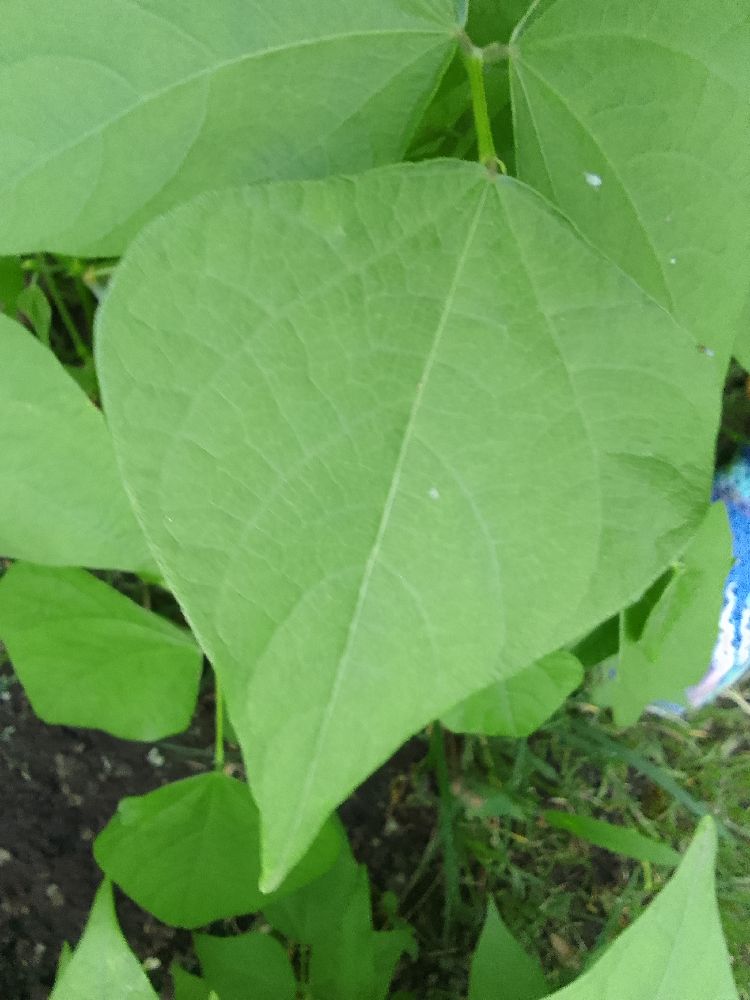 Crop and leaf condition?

common bean, healthy
